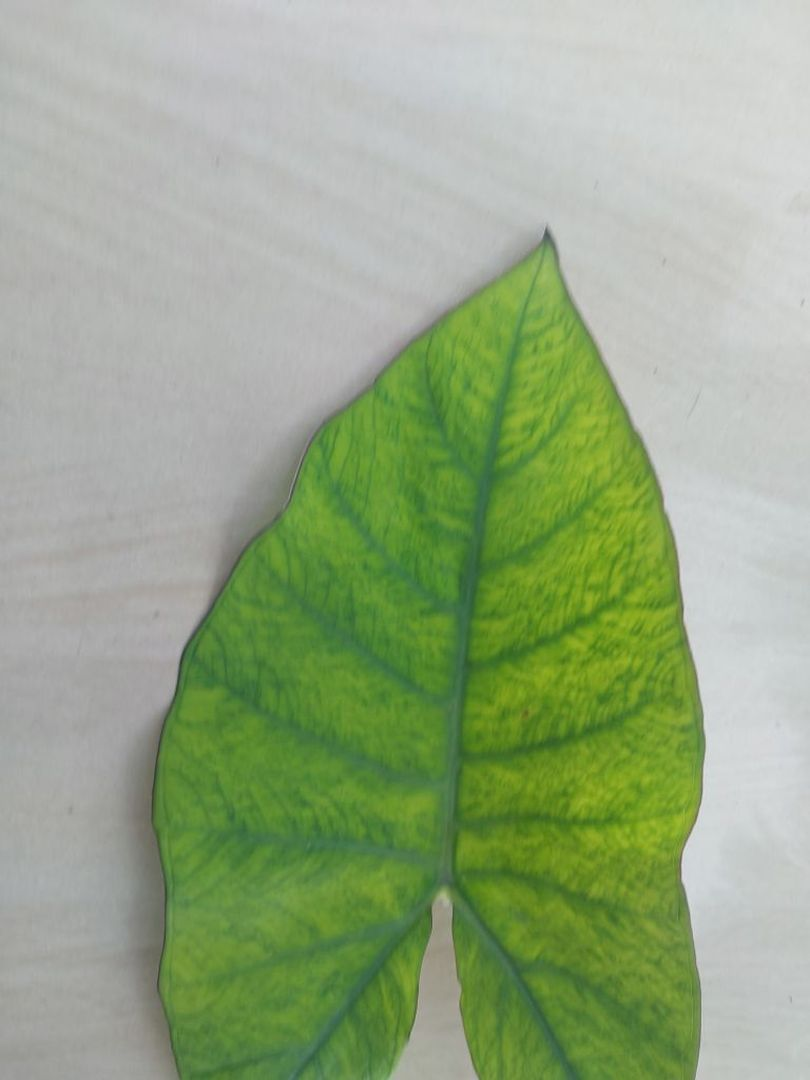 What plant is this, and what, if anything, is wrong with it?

taro, mosaic
